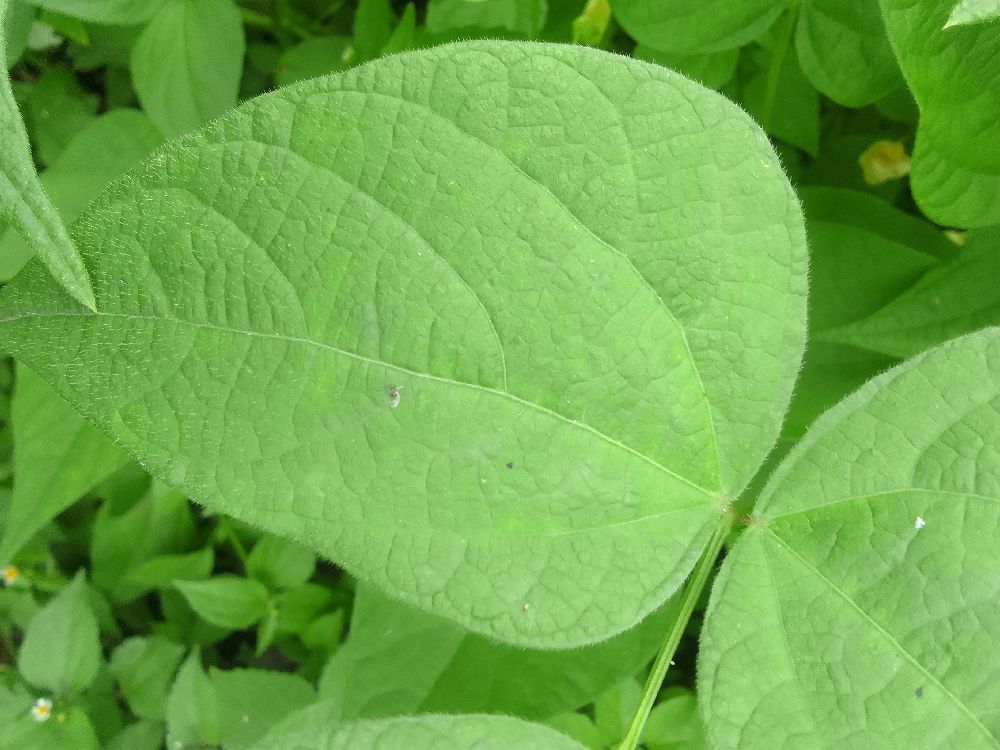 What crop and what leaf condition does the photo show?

common bean, healthy
